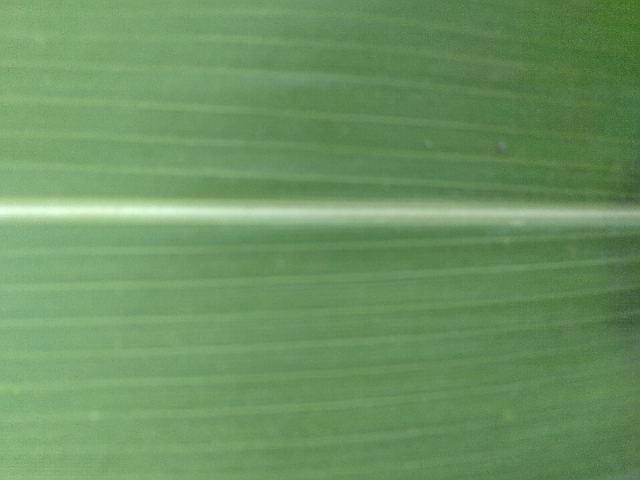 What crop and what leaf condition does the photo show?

maize, healthy
